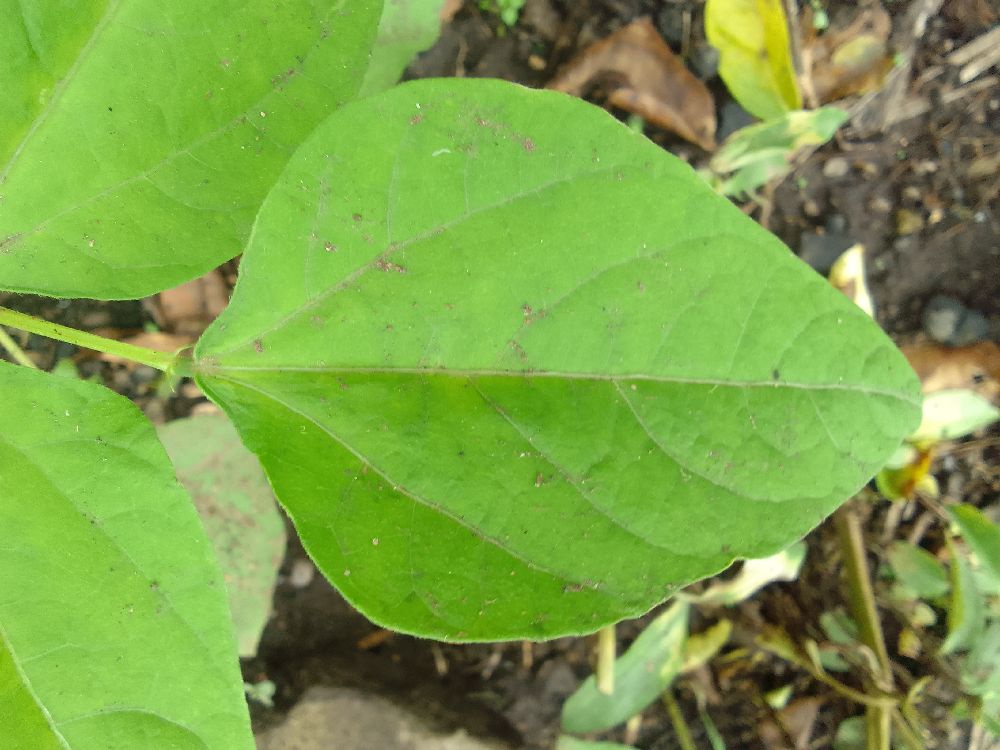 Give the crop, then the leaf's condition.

common bean, healthy
